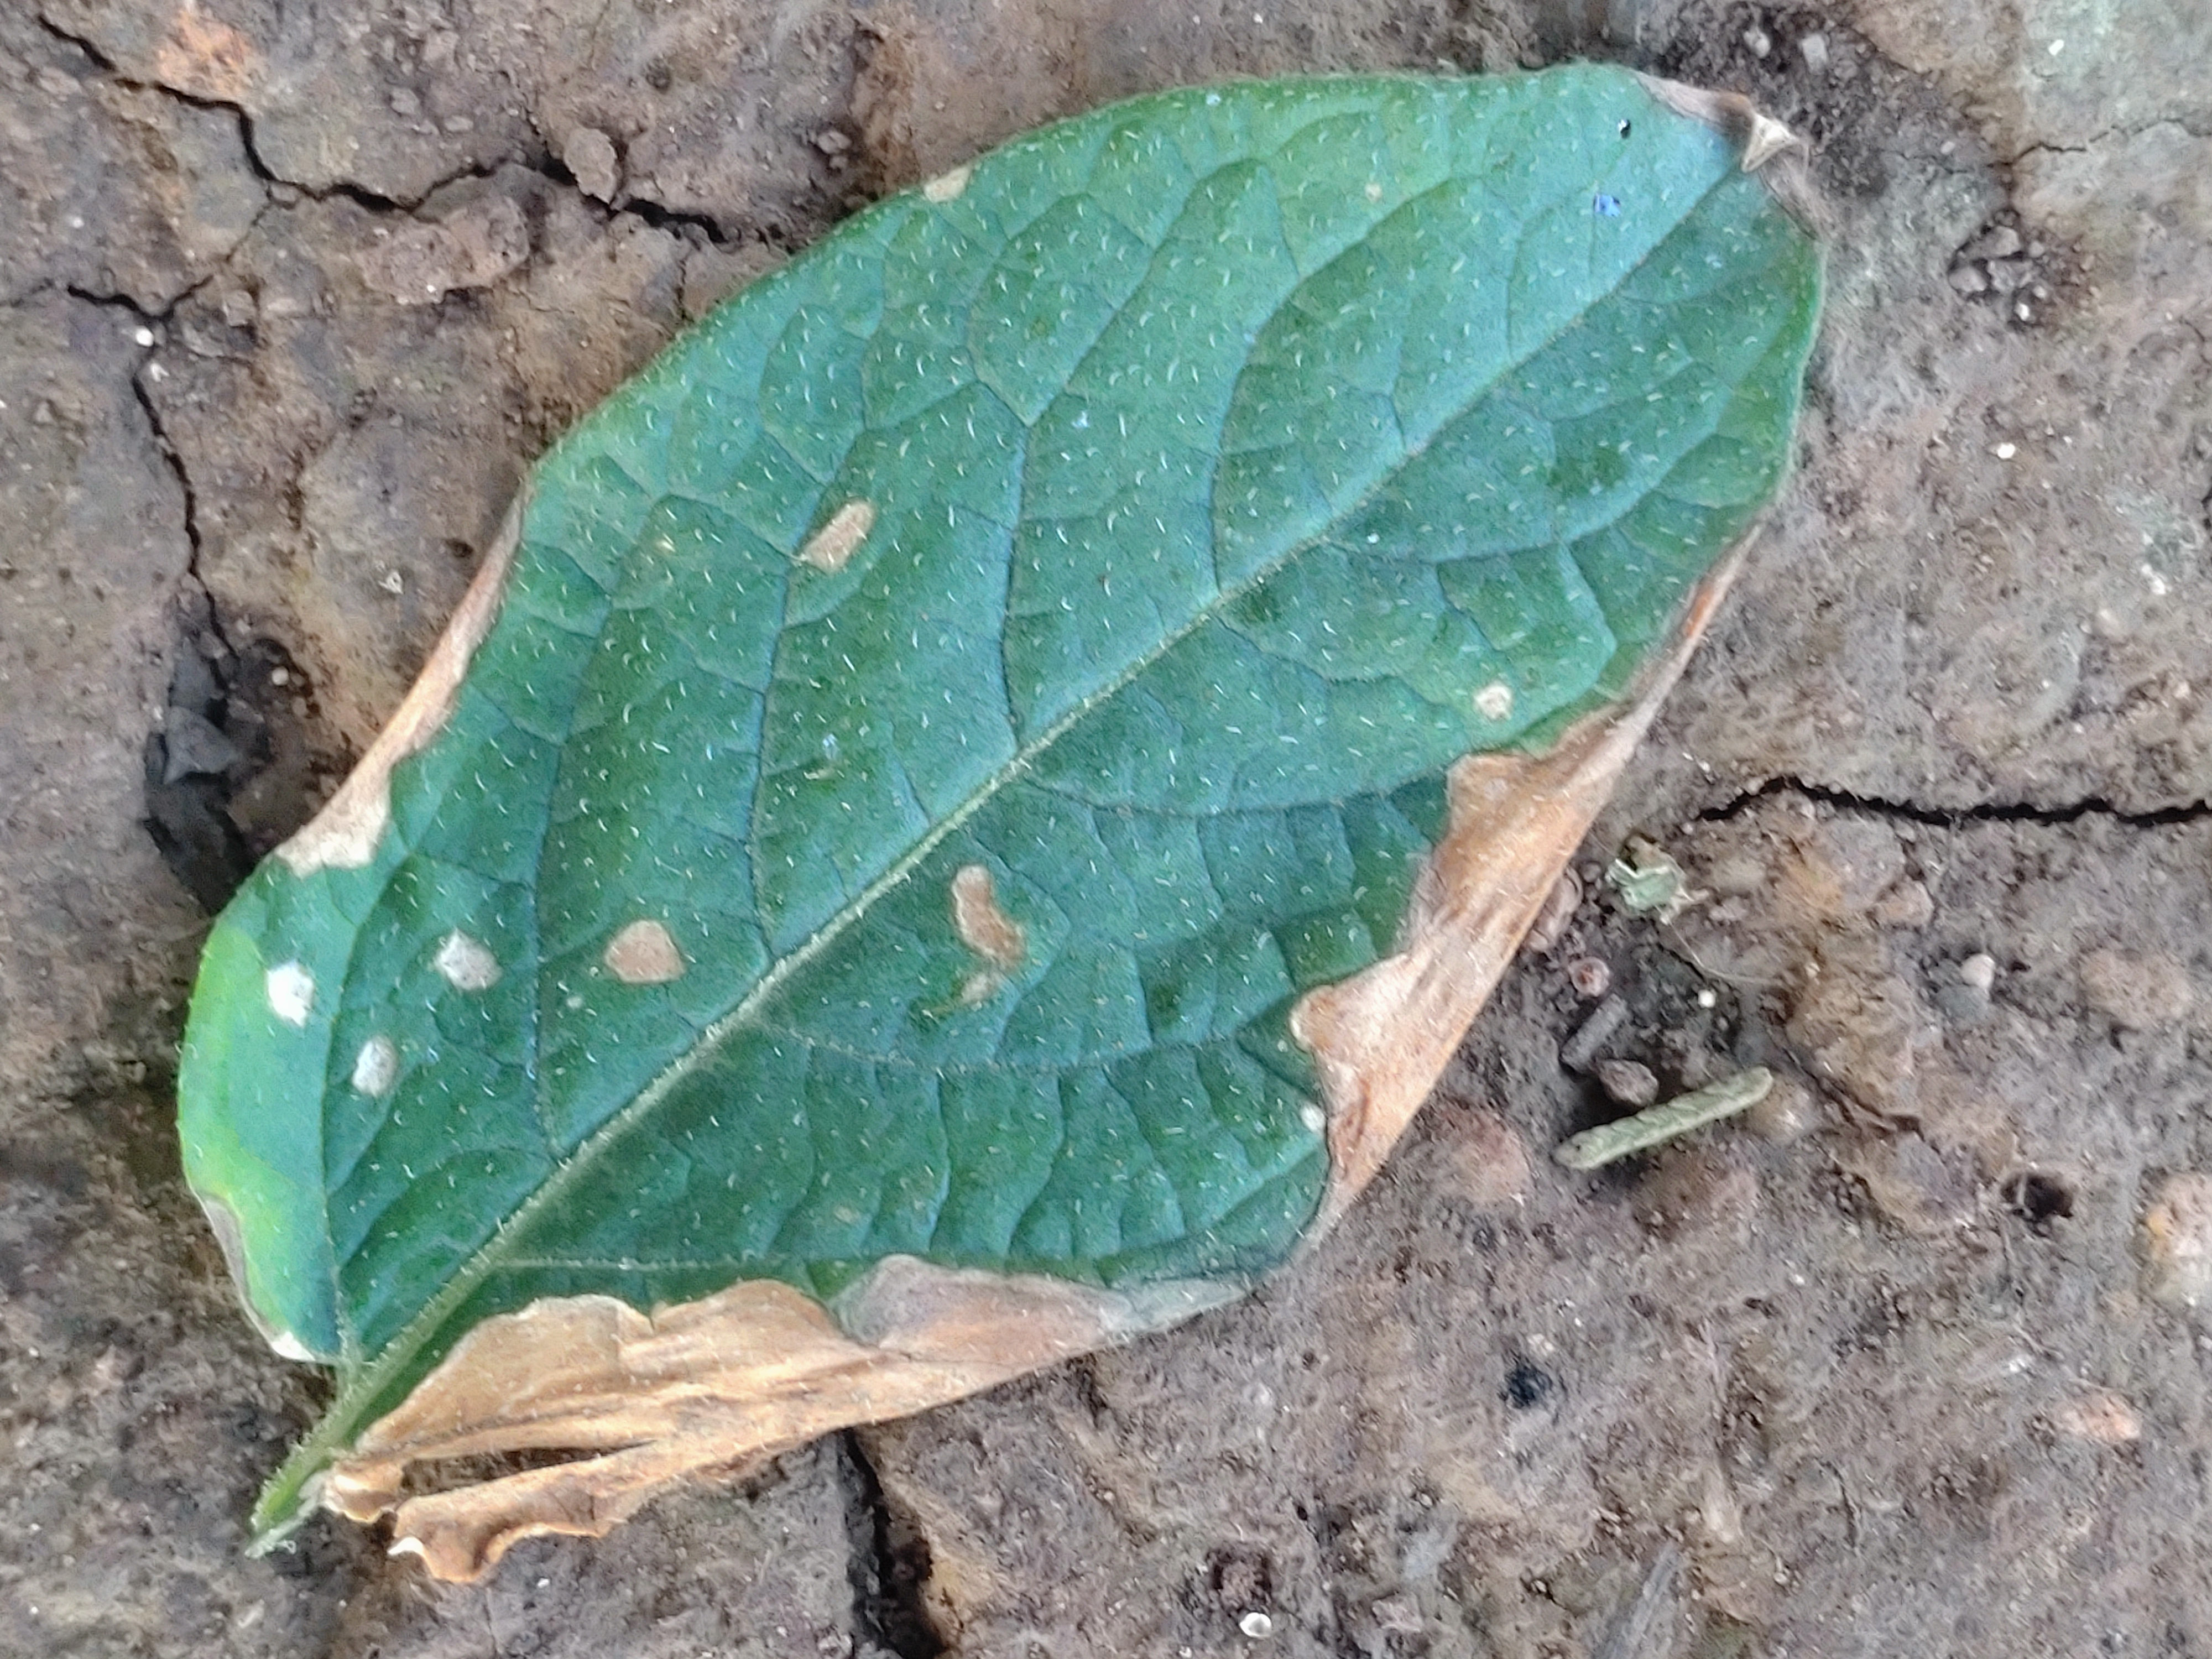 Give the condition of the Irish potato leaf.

early blight
